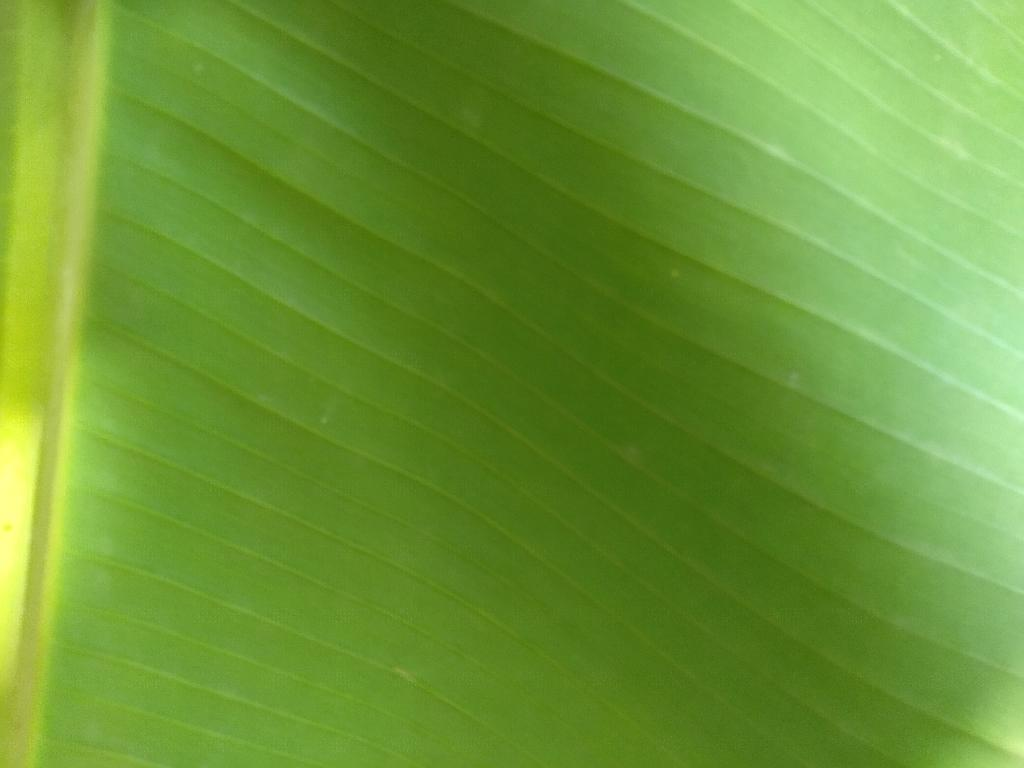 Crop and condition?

banana, healthy
